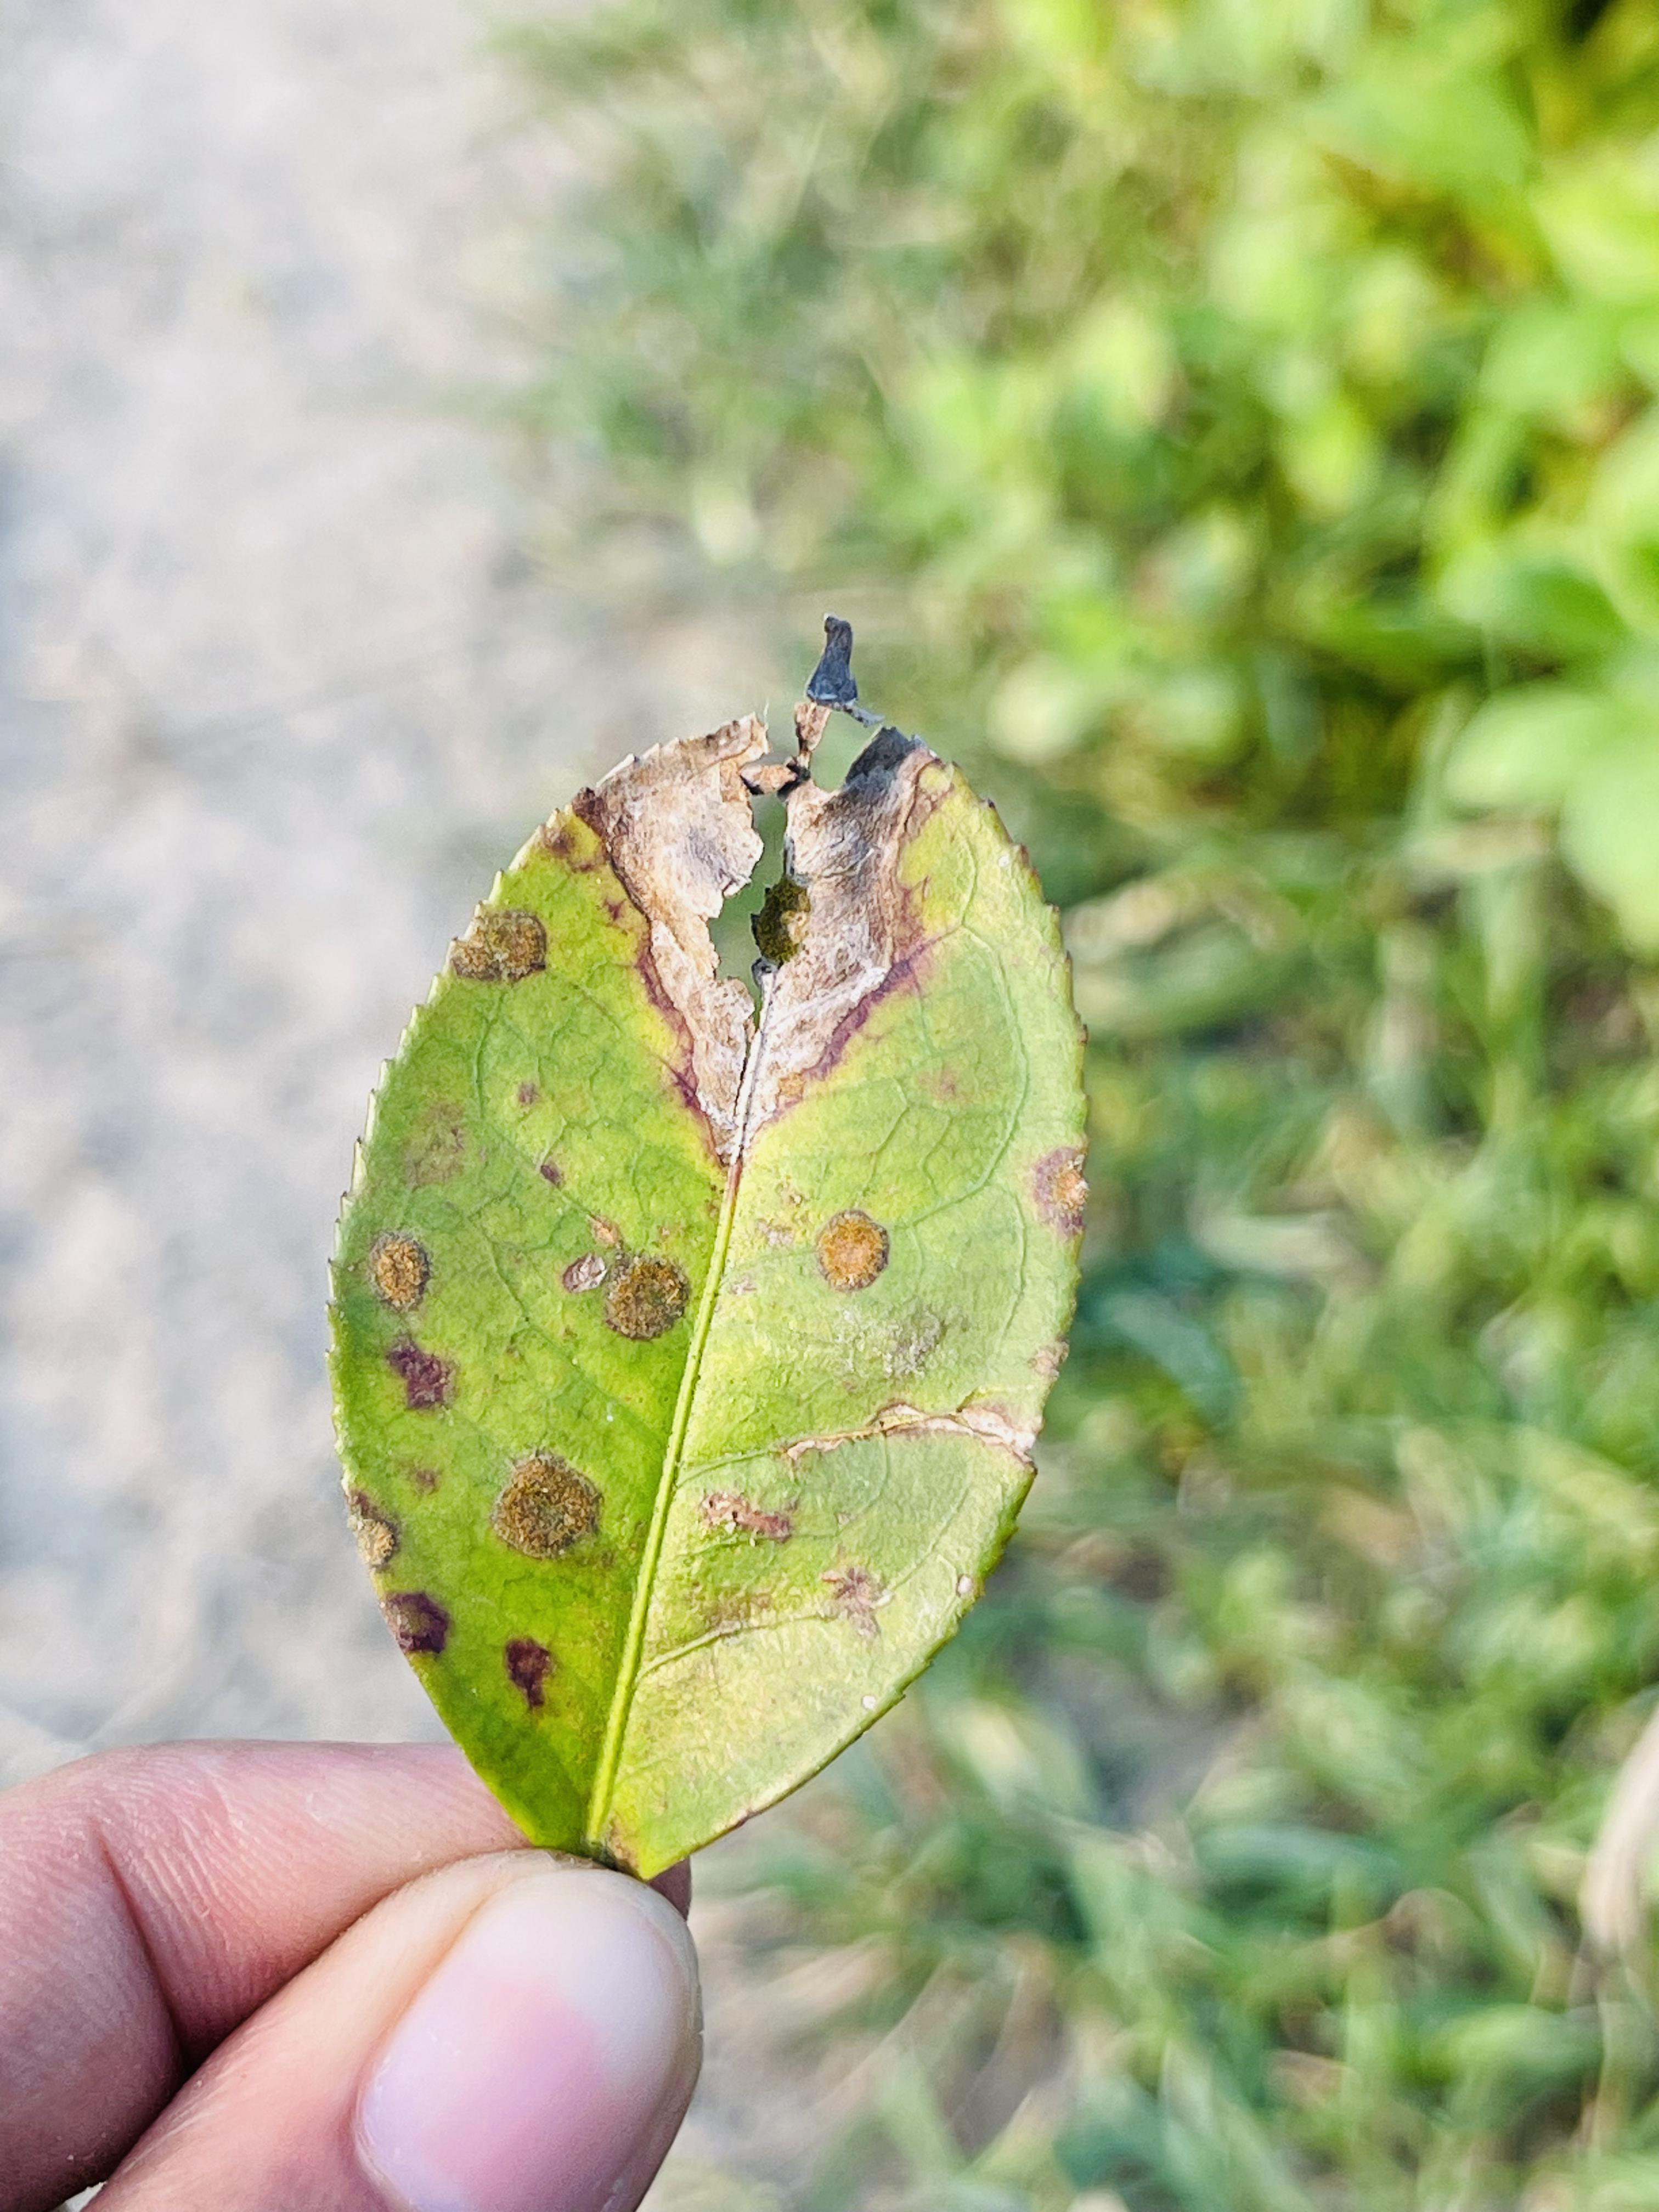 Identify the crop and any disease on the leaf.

tea, blight
